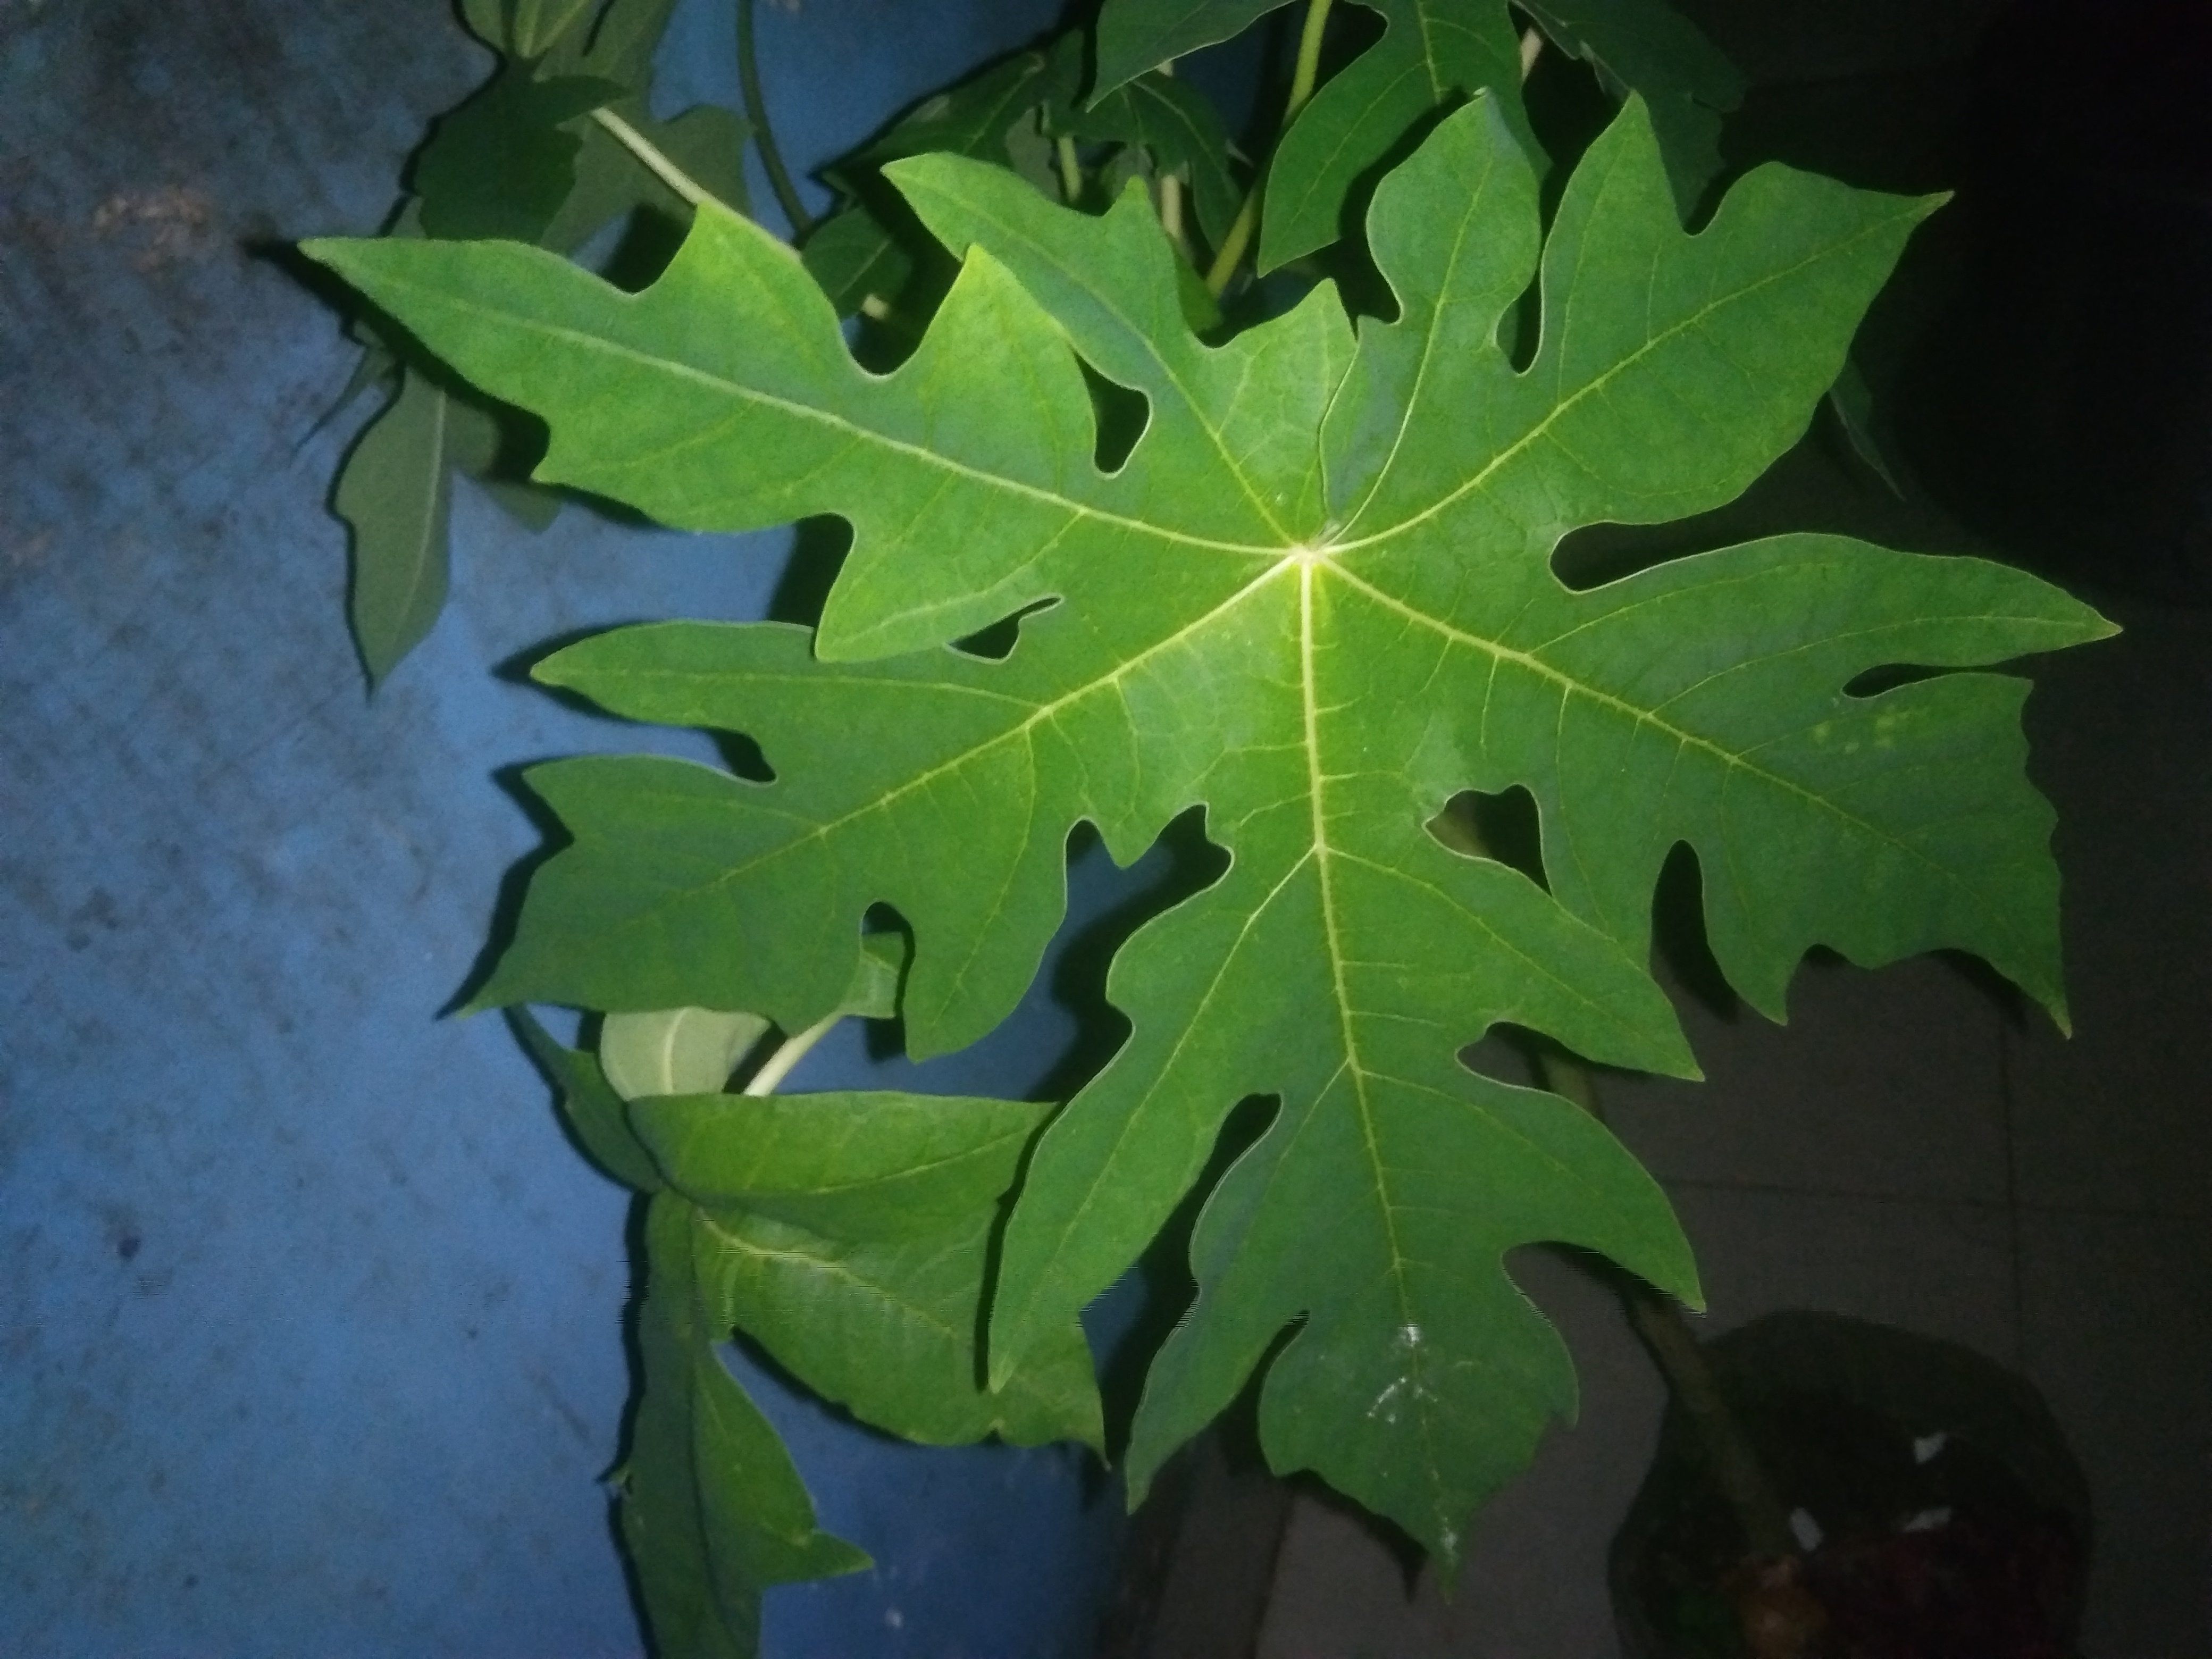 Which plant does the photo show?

papaya
